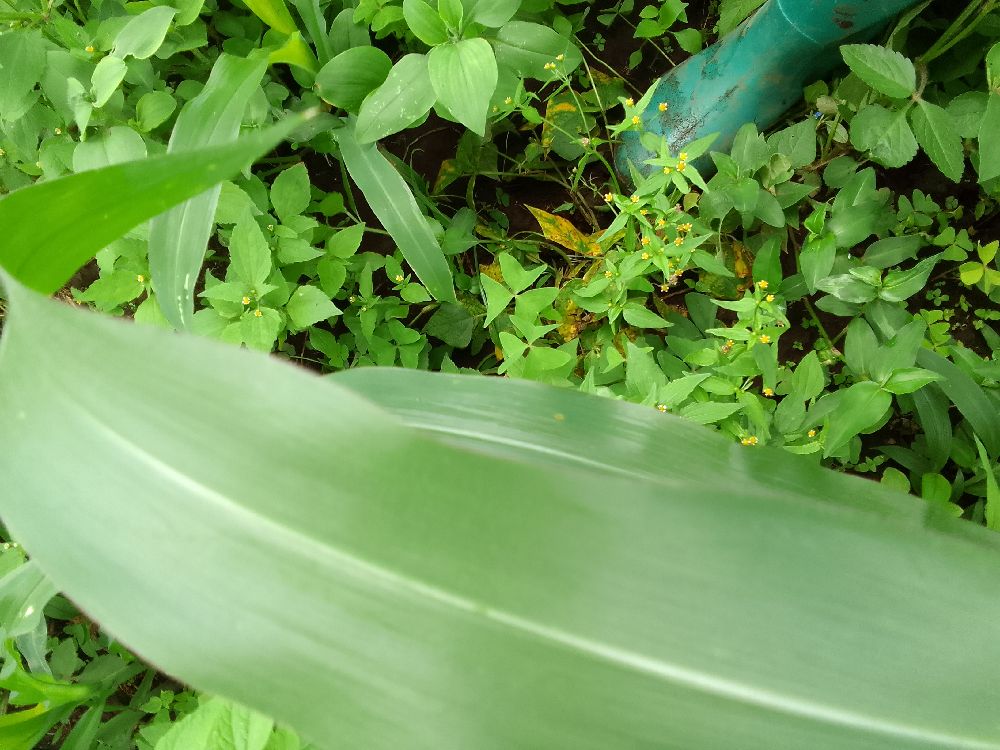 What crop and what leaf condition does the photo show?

maize, healthy
